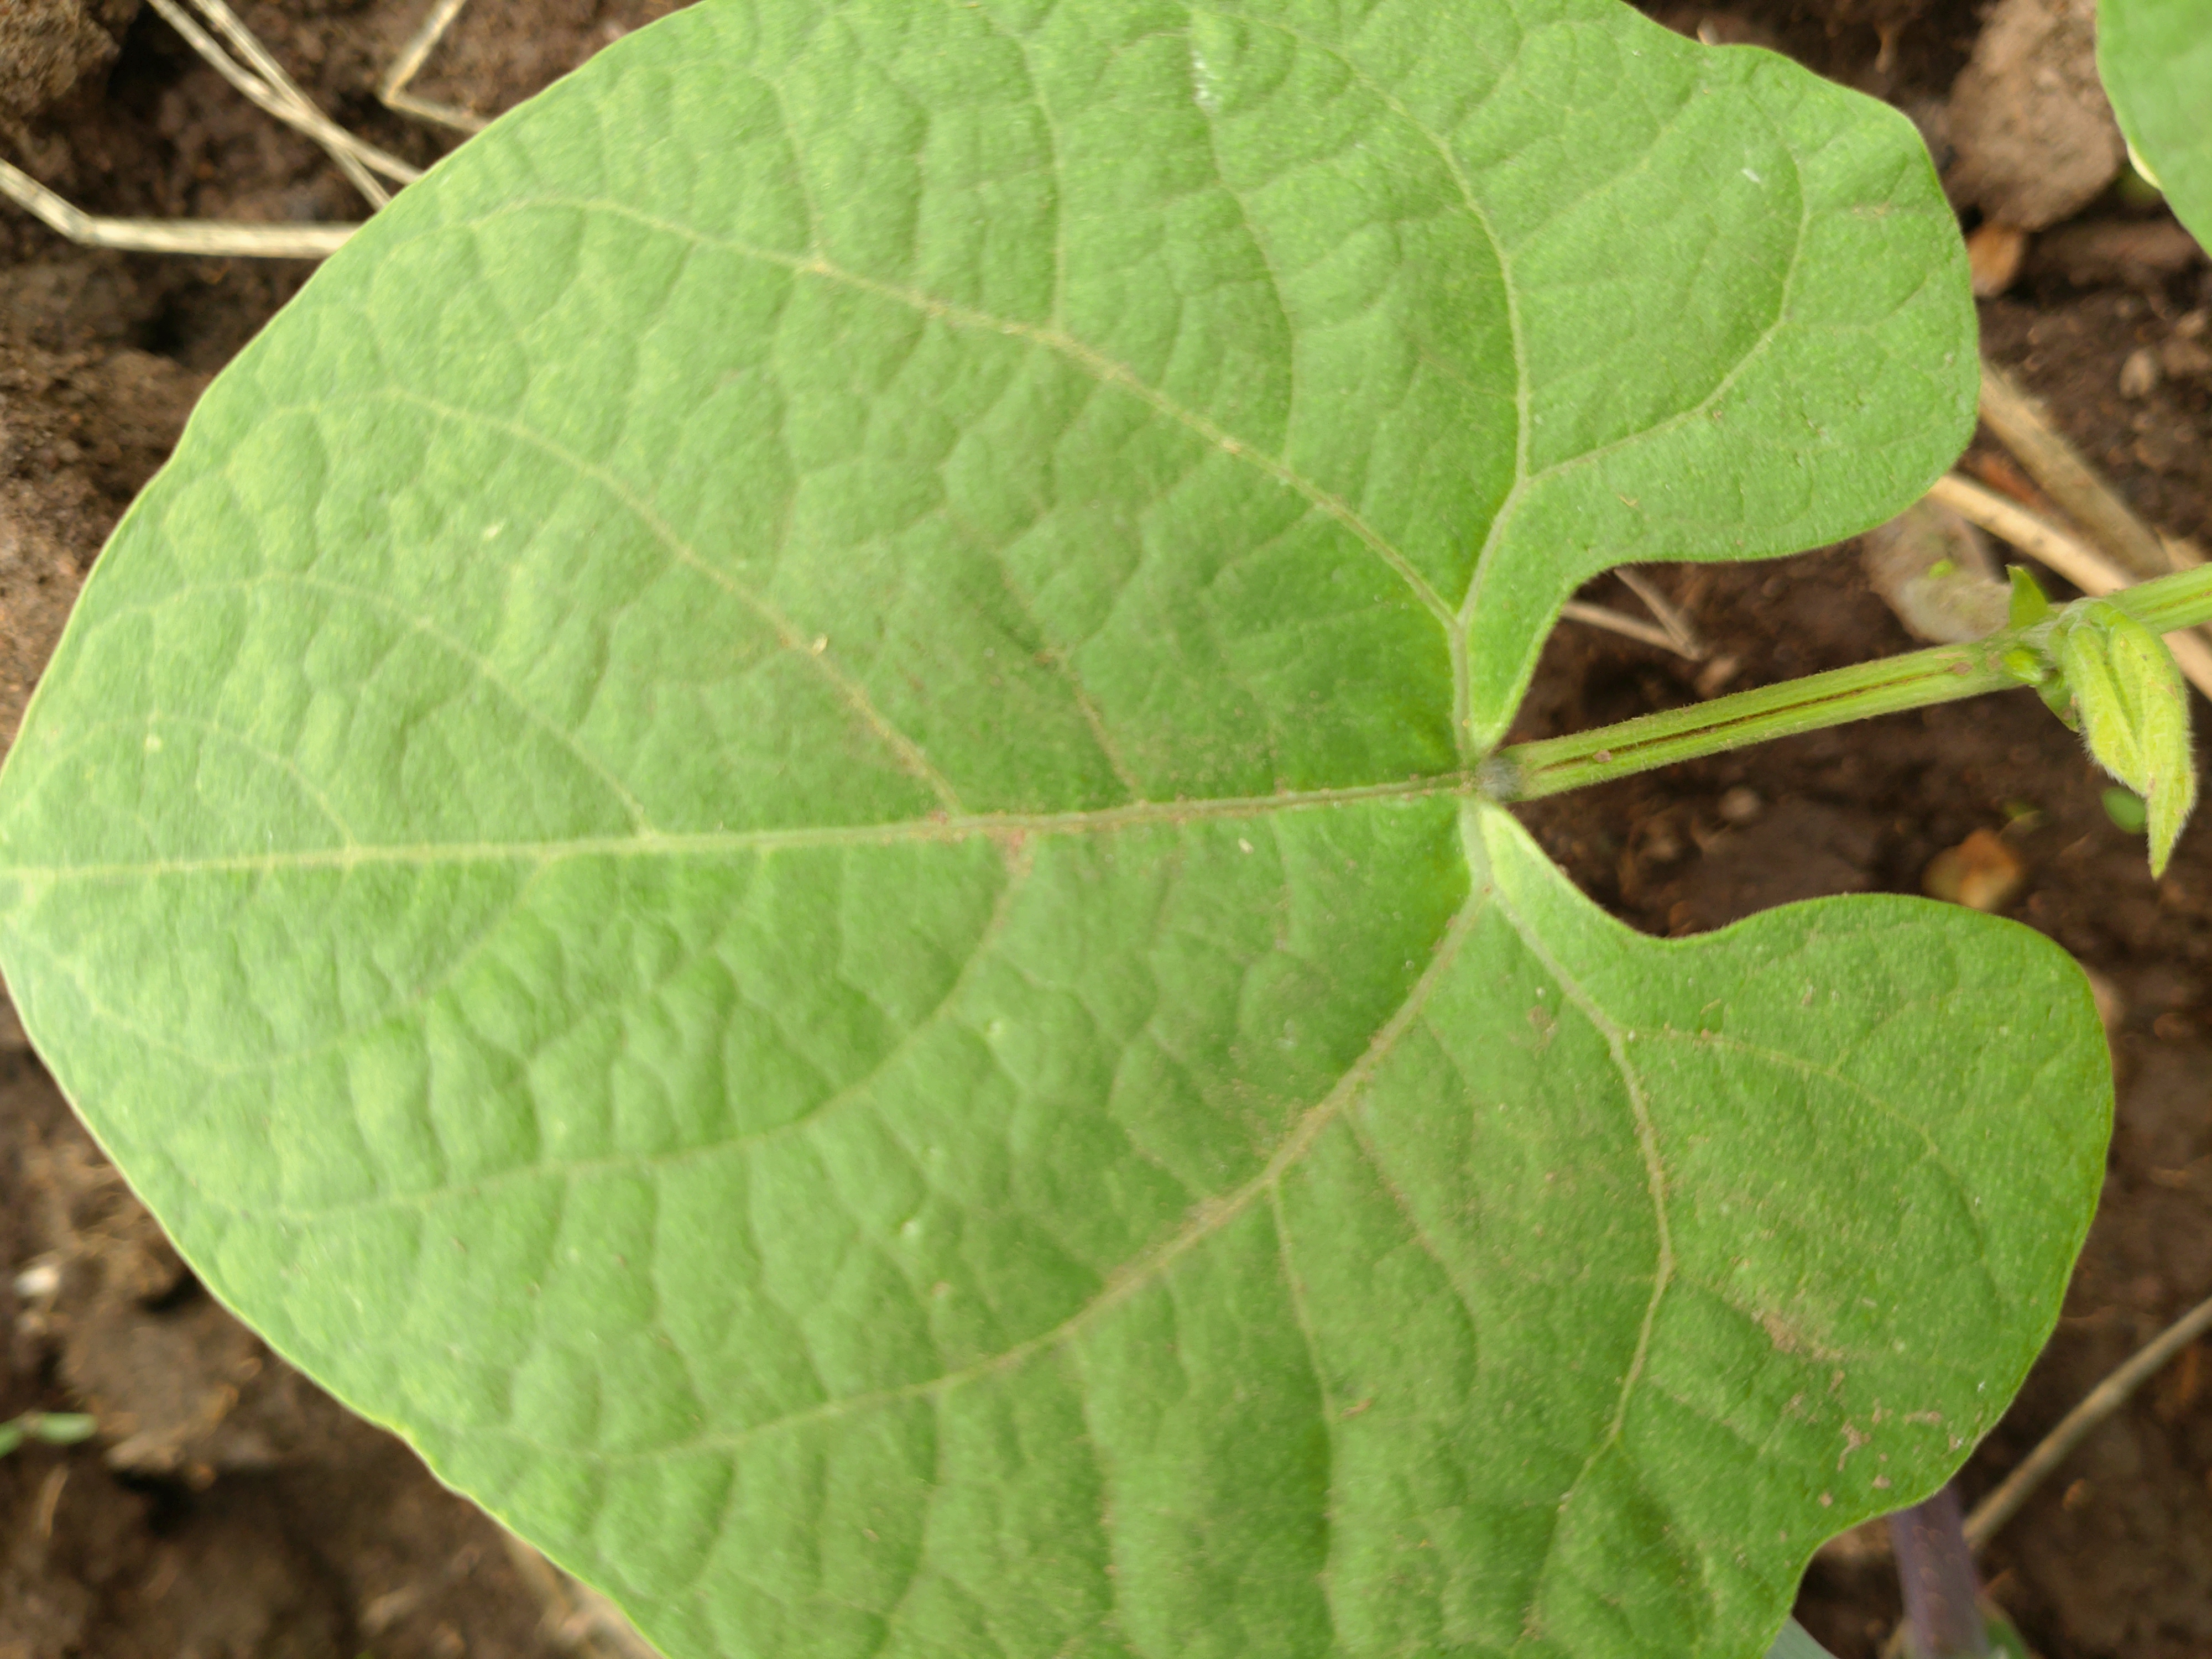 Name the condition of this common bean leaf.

healthy
